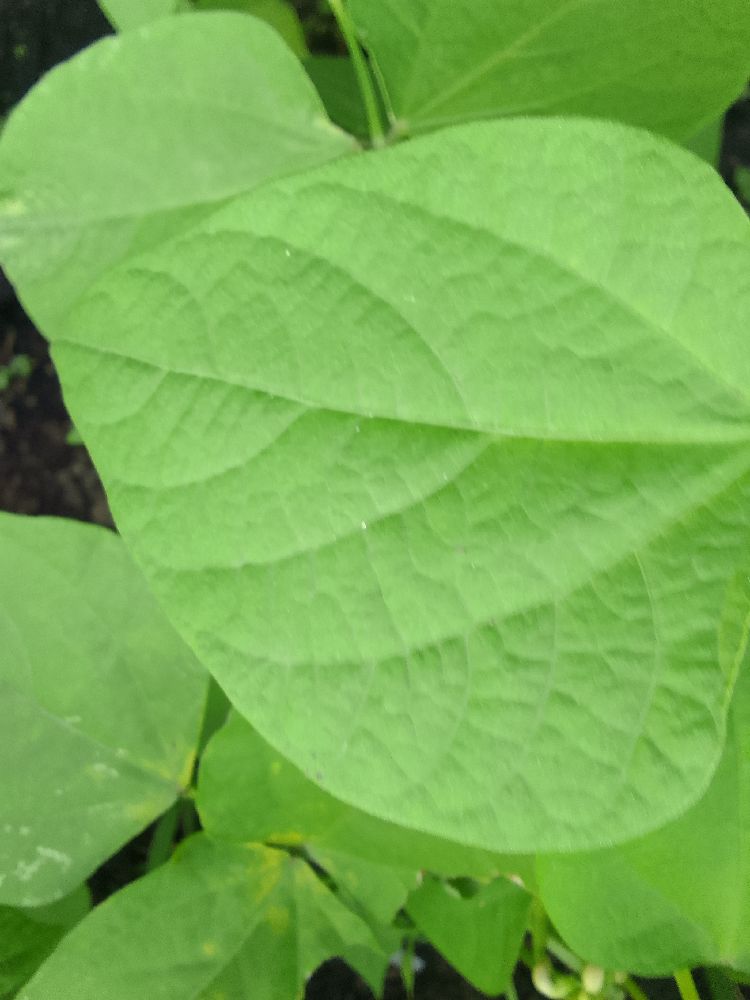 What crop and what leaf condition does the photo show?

common bean, healthy
